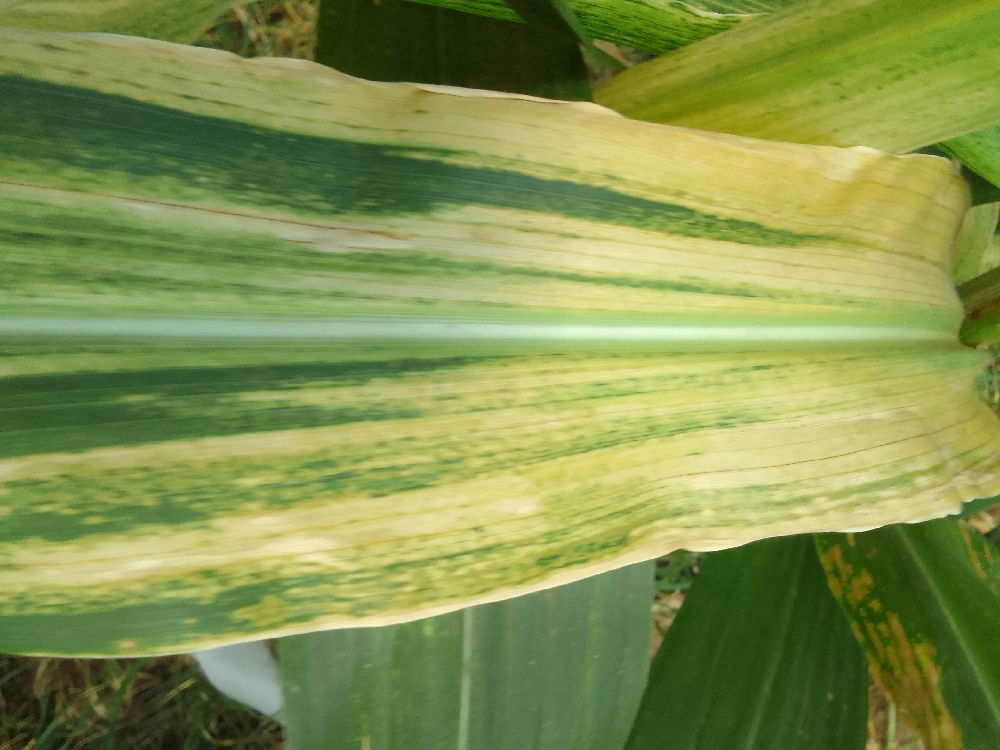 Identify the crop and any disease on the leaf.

maize, maize lethal necrosis
